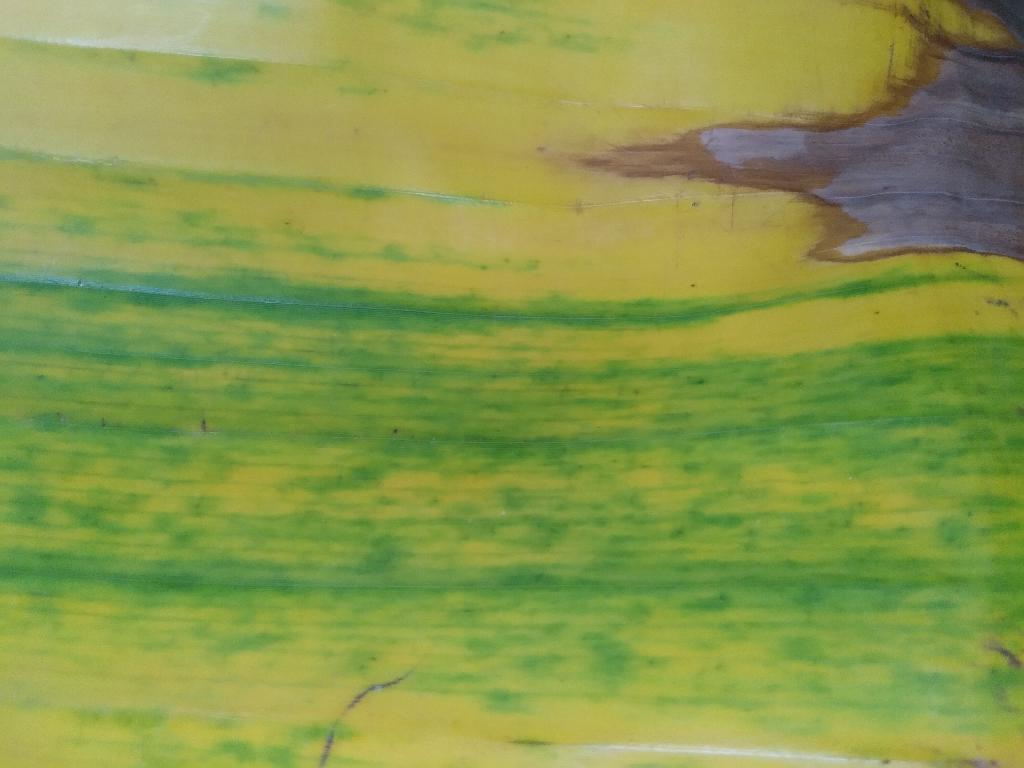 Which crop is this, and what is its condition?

banana, fusarium wilt race 1
